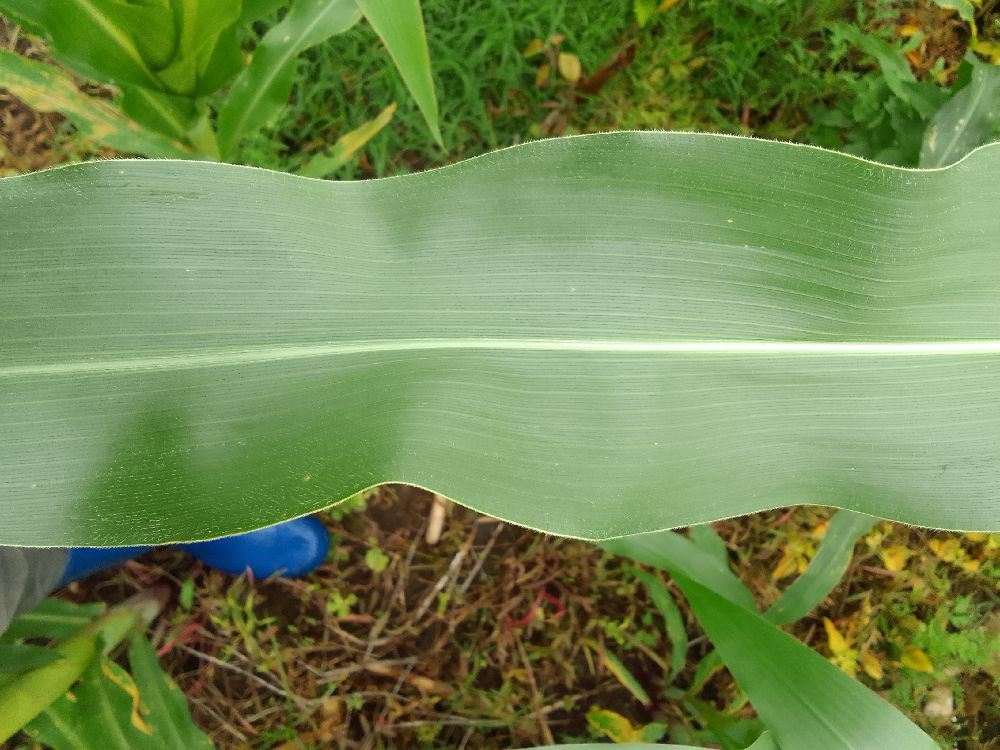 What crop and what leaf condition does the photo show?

maize, healthy
